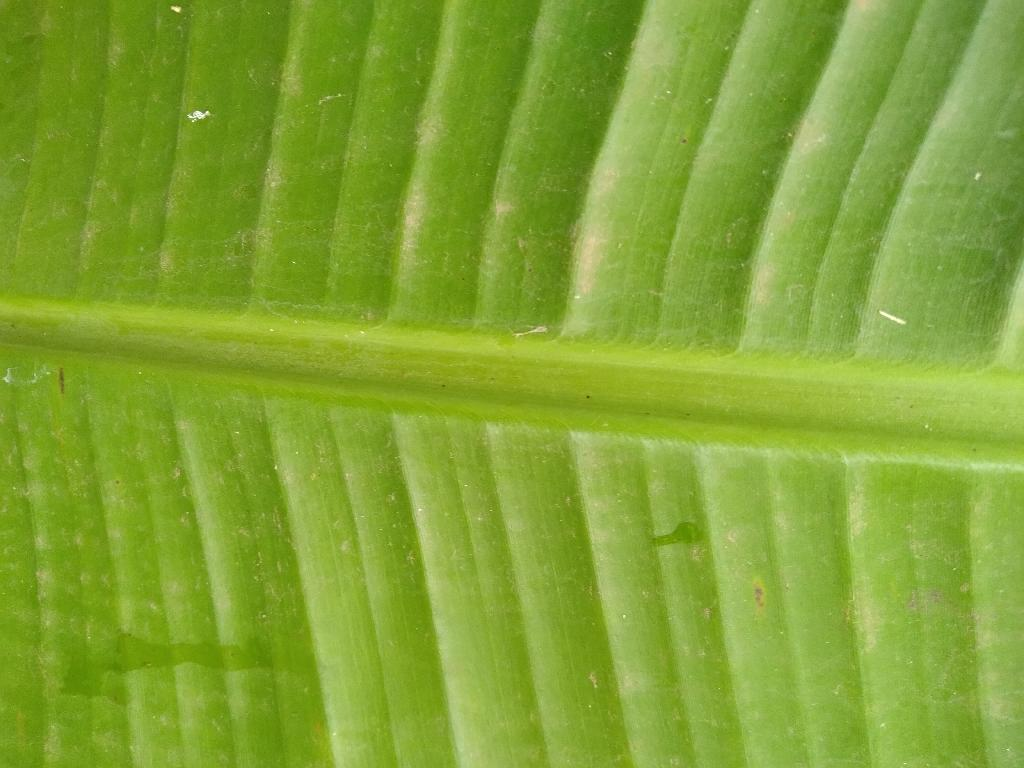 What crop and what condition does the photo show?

banana, healthy
